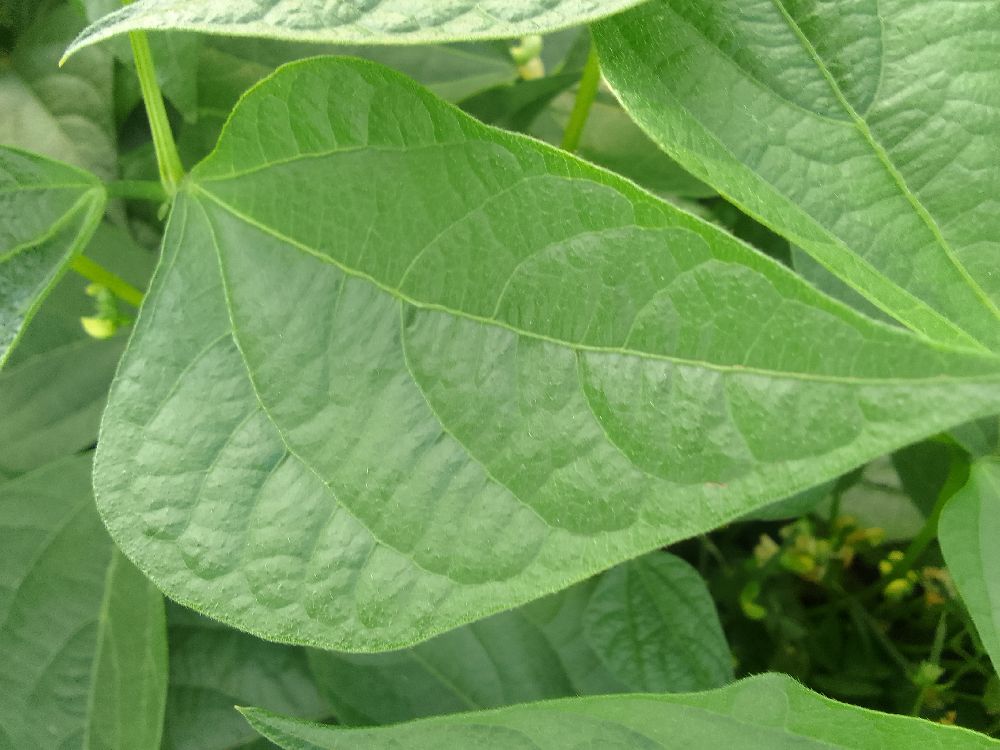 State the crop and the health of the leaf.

common bean, healthy
